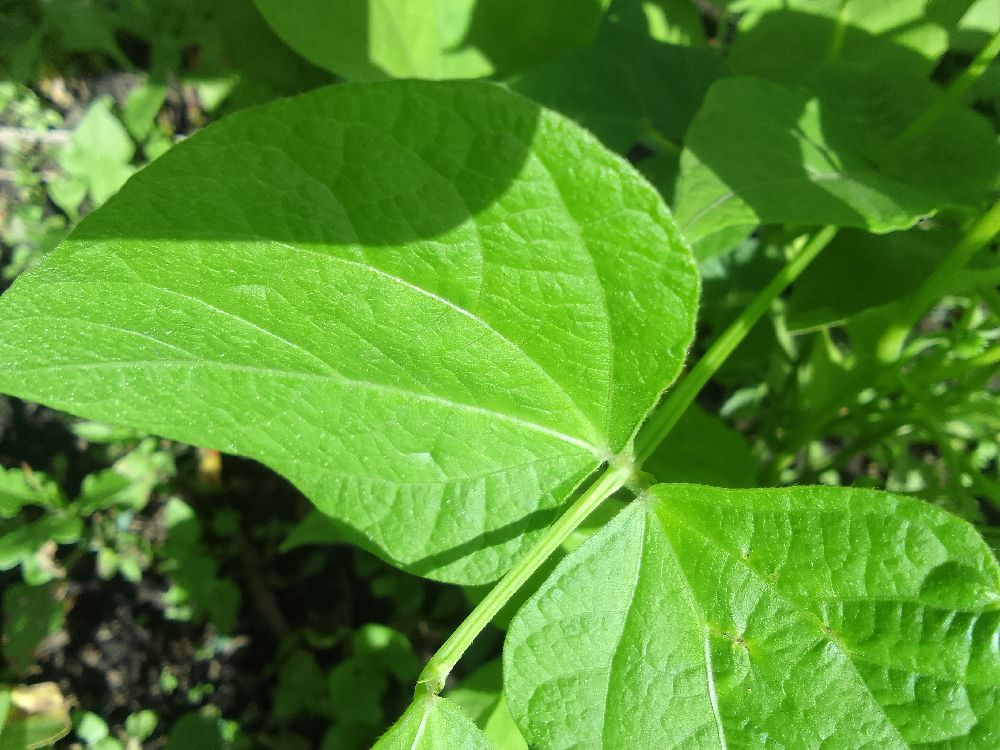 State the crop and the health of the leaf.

common bean, healthy
